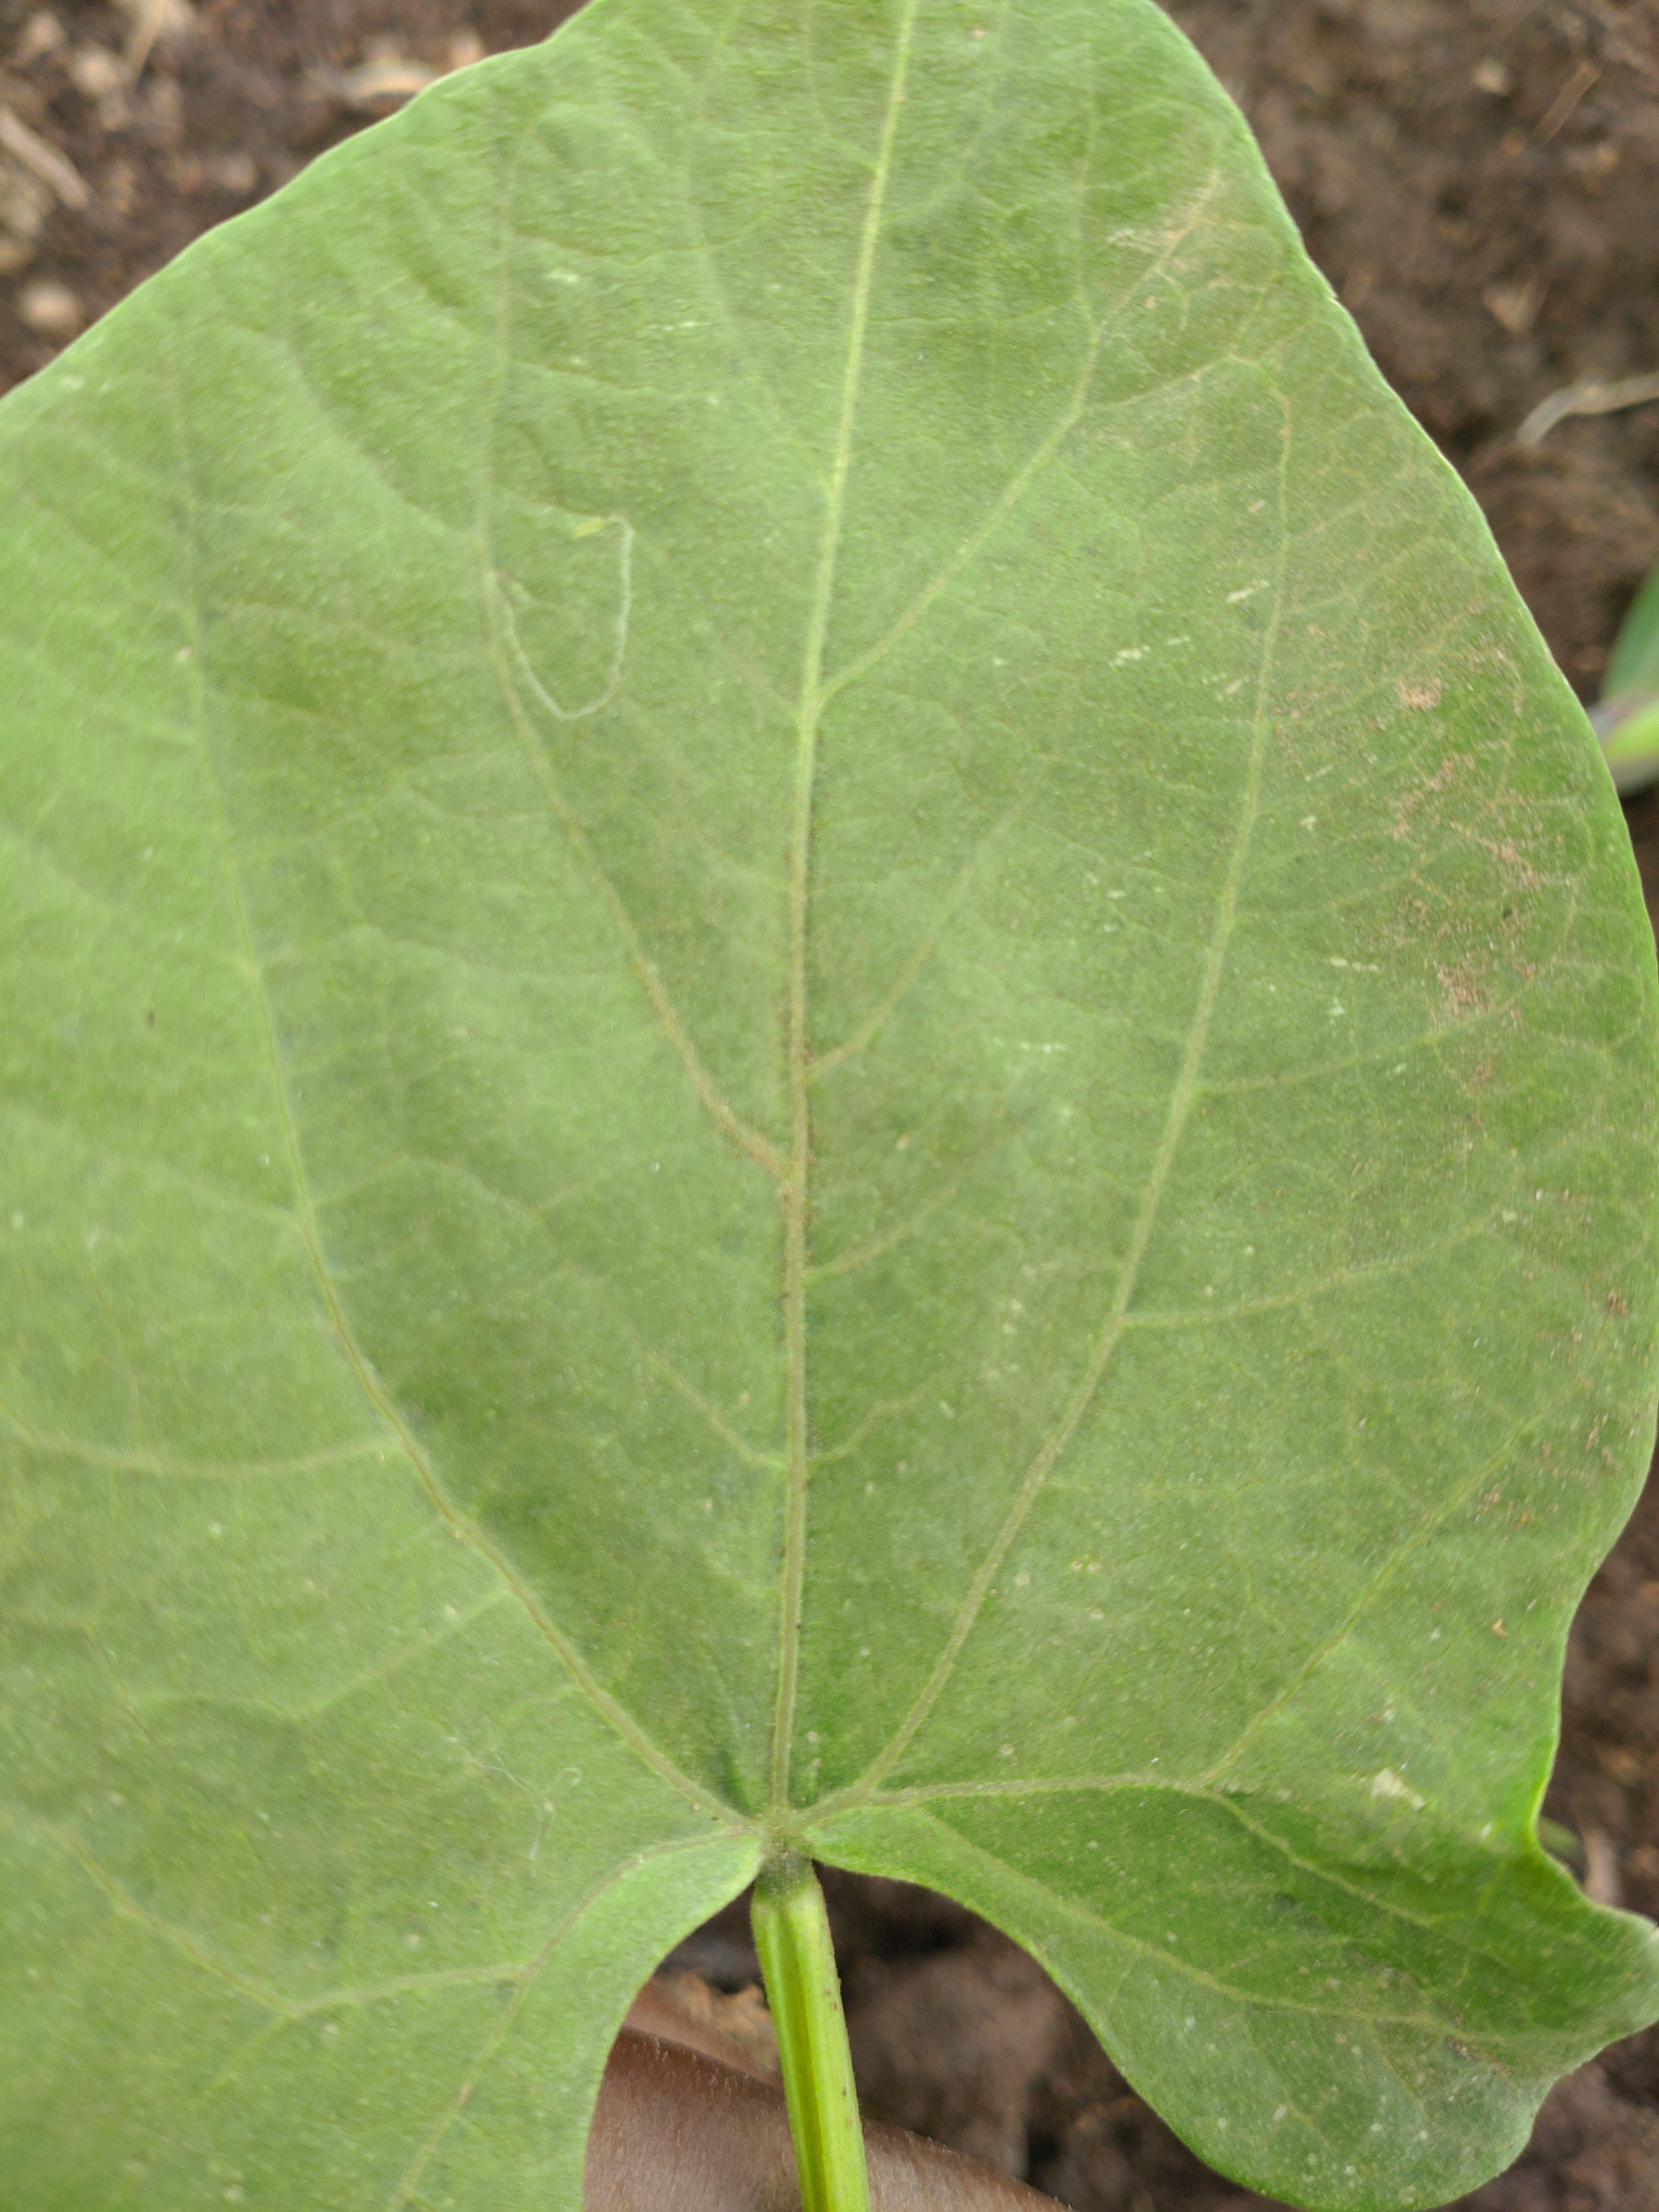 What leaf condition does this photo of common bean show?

healthy
